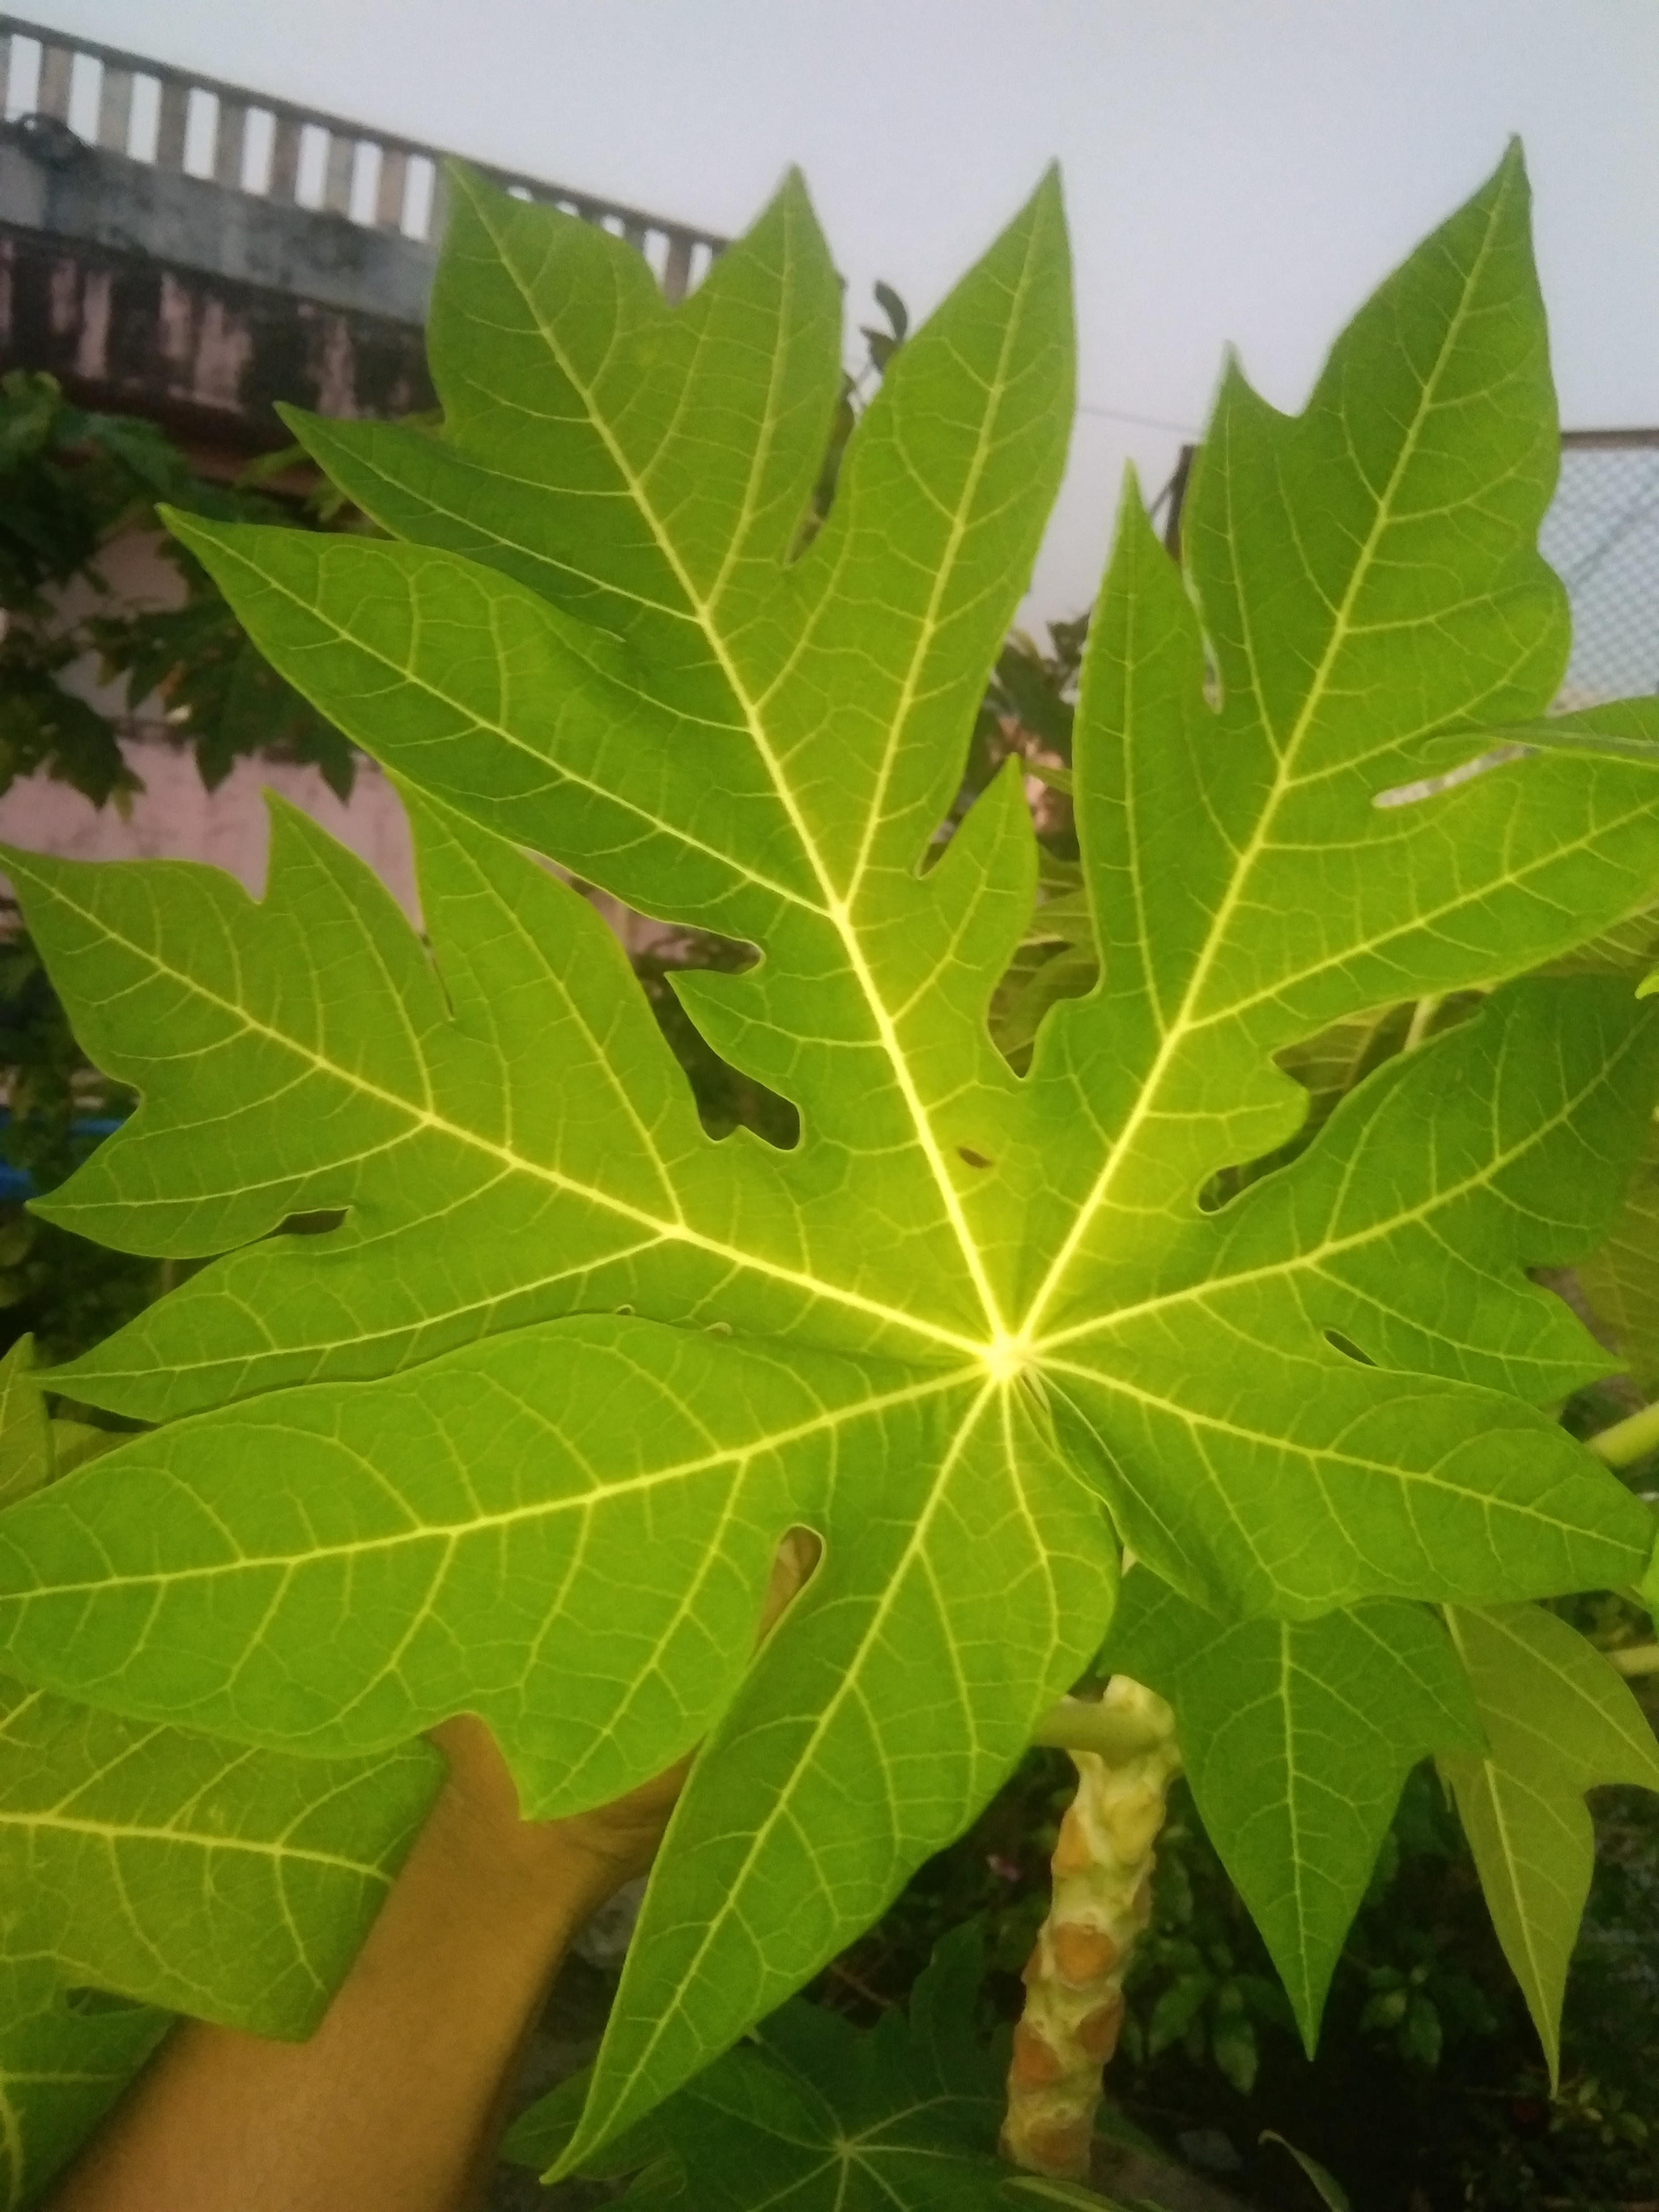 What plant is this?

papaya
